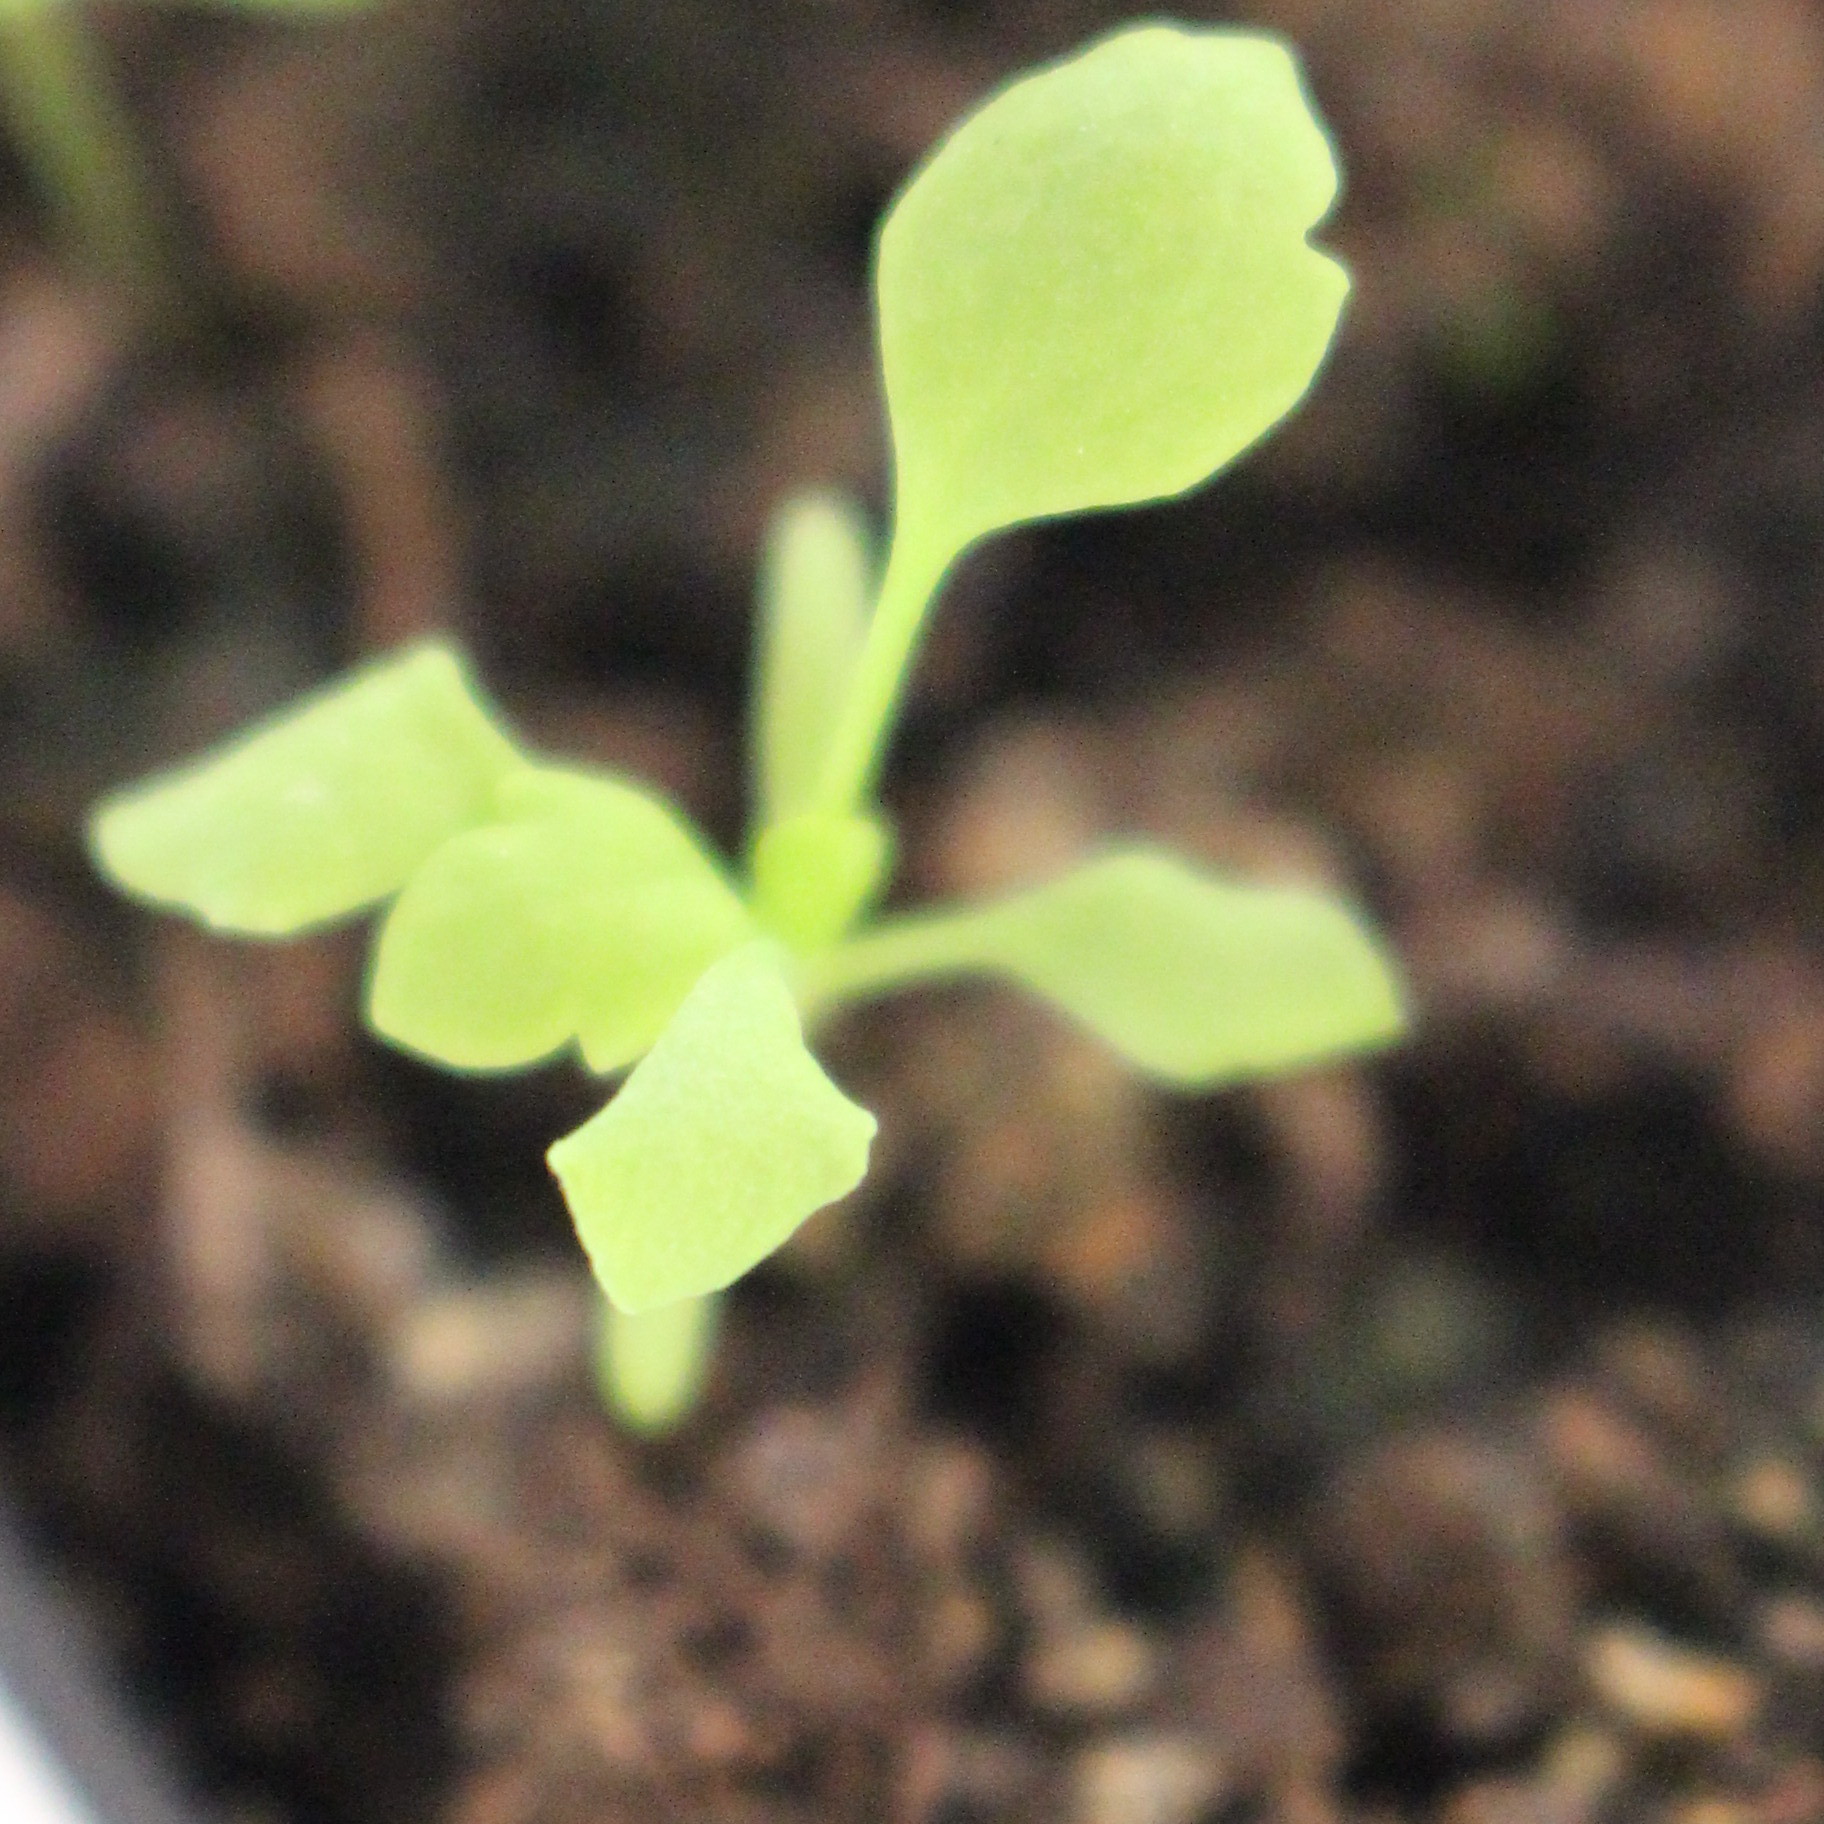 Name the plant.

Papaver rhoeas
